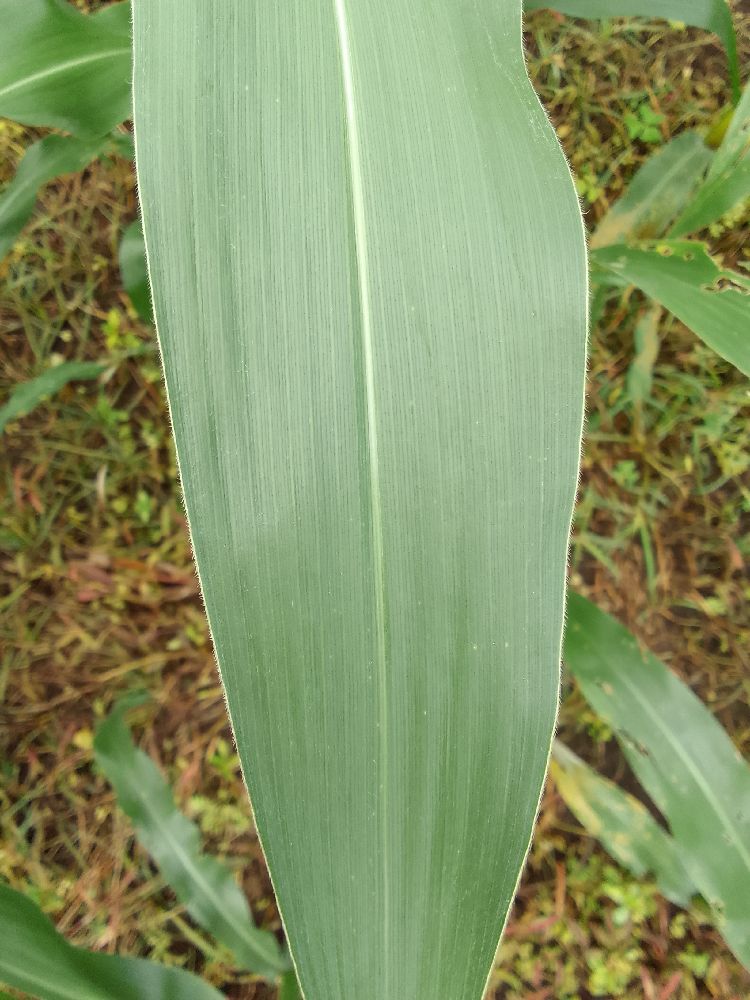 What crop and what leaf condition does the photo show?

maize, healthy
